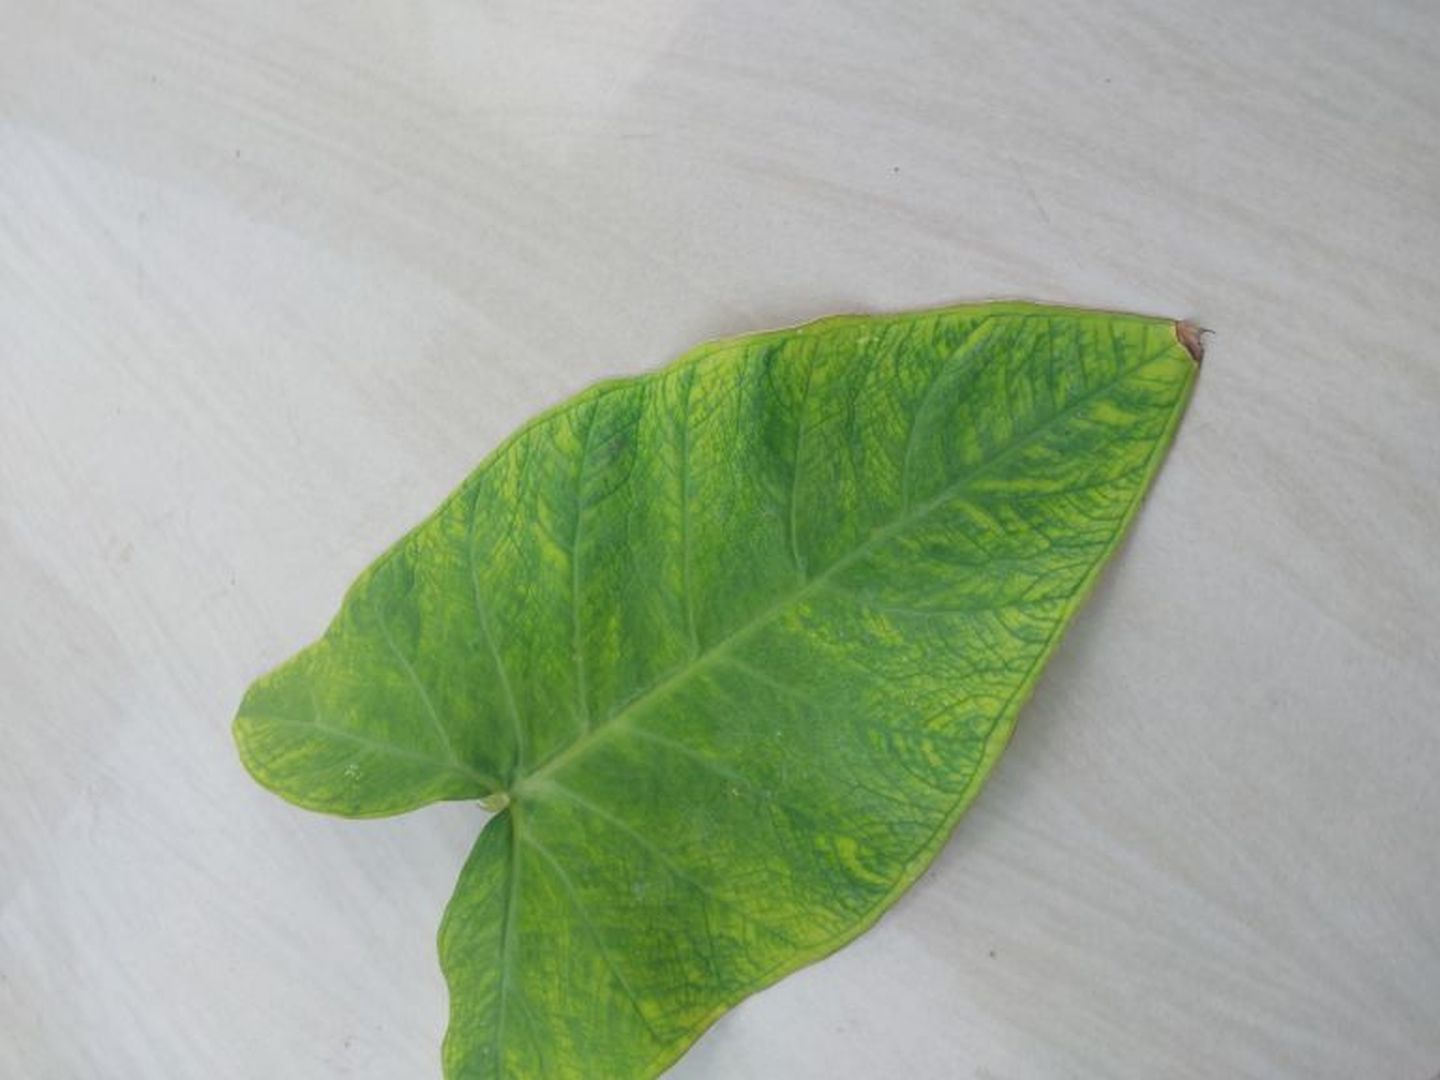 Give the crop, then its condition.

taro, mosaic
